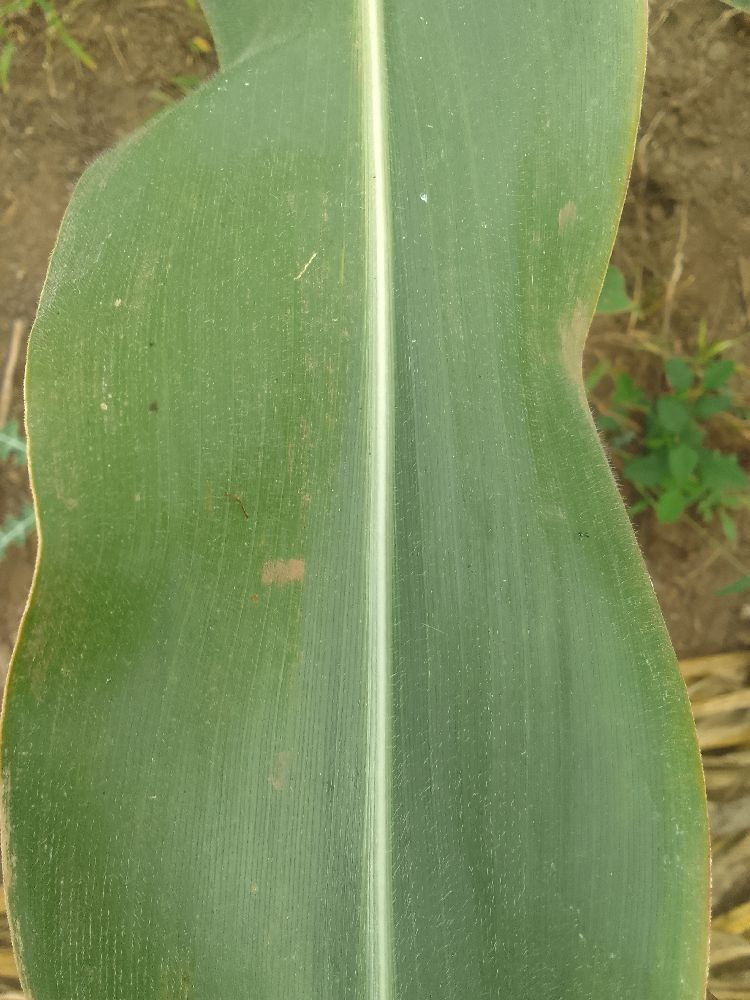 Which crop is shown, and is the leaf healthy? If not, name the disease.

maize, healthy
